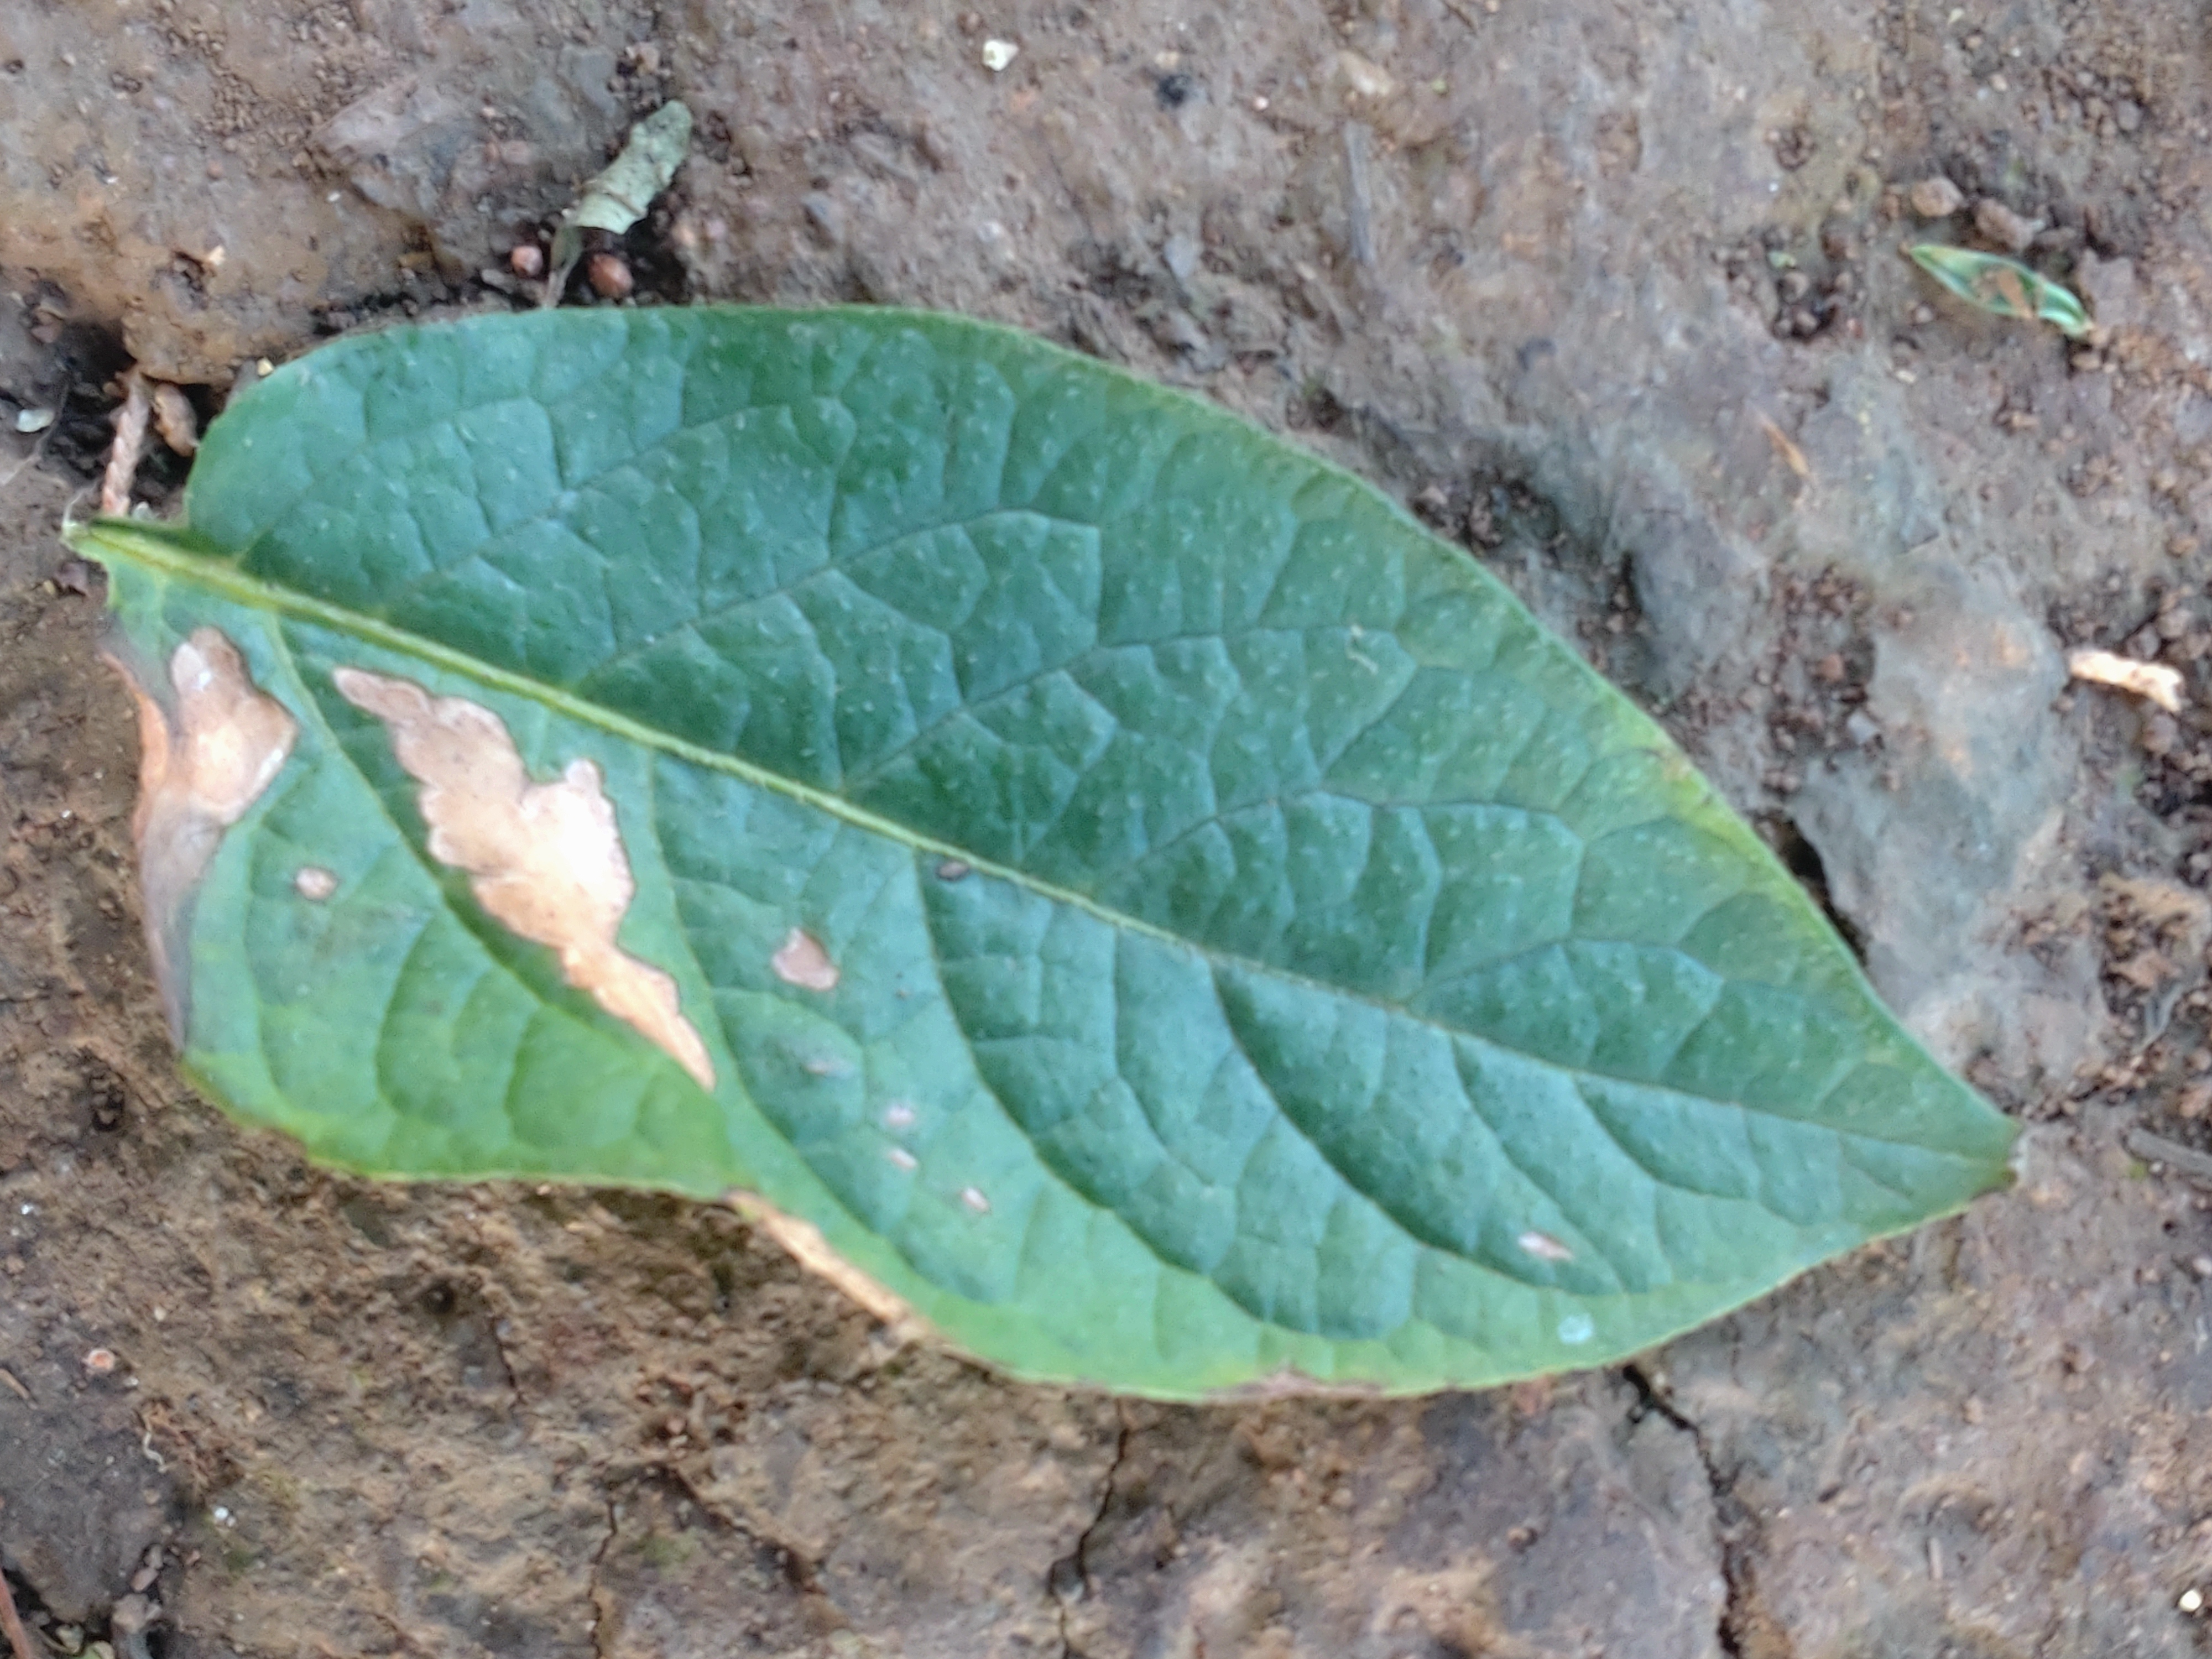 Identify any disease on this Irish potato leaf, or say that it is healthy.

early blight
